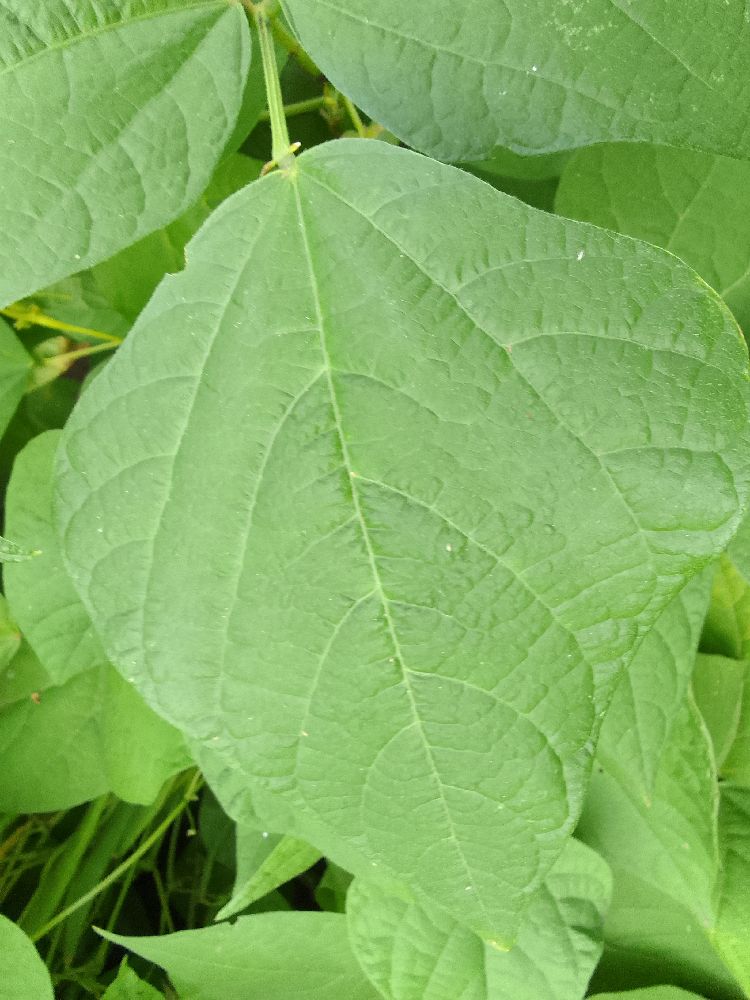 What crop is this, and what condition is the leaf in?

common bean, healthy
